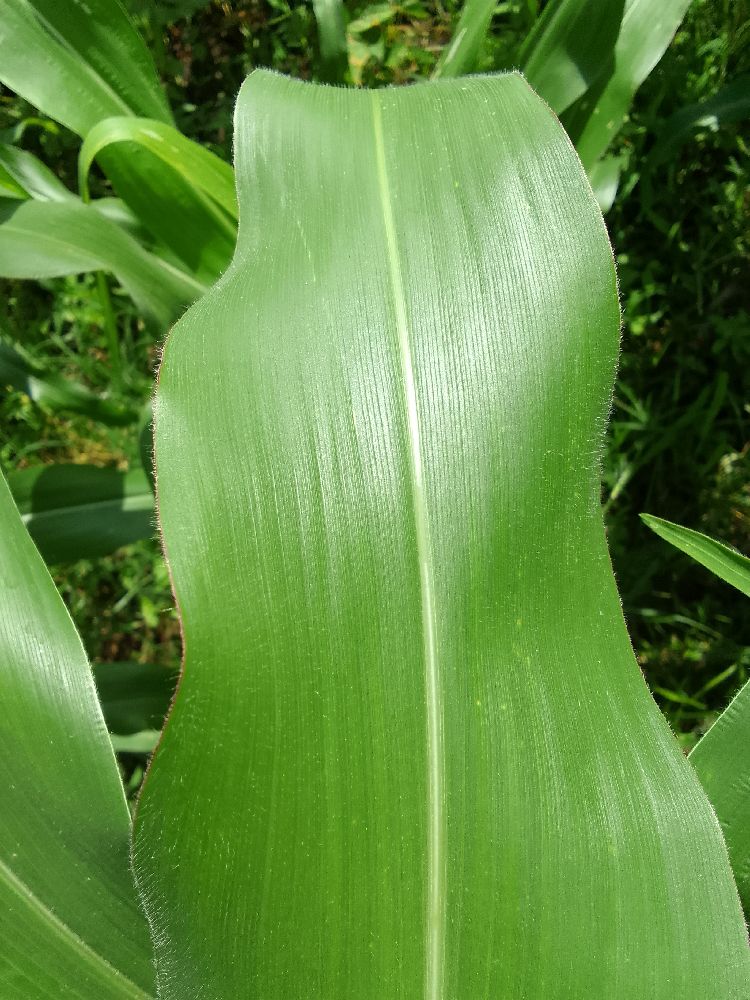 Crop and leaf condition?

maize, healthy
